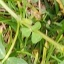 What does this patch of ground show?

unstructured weed
